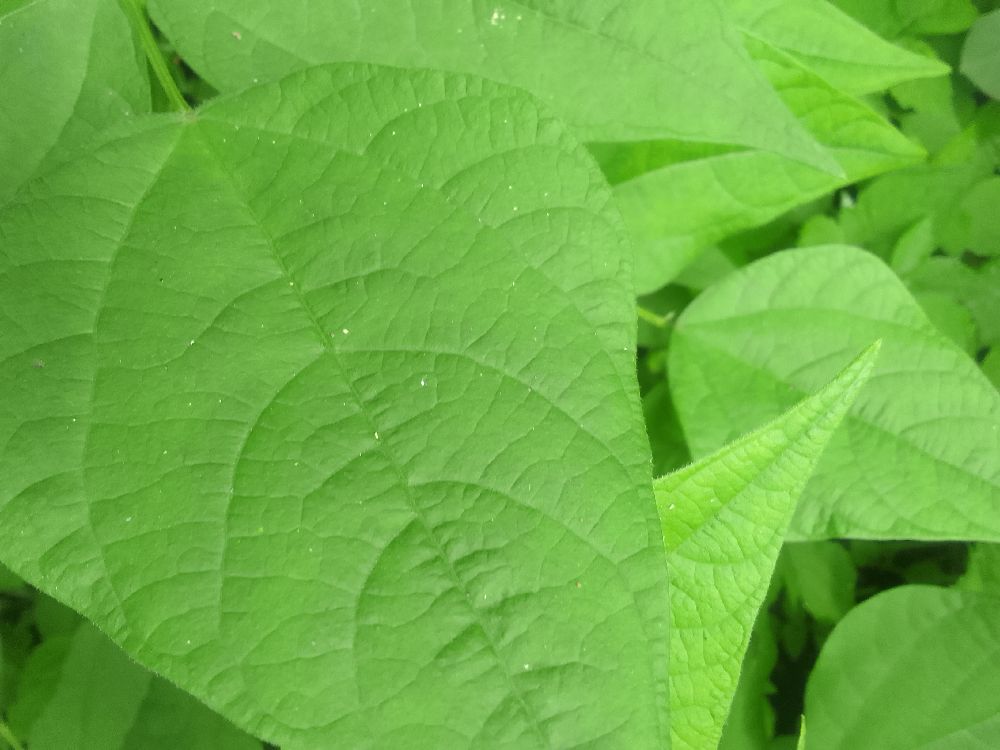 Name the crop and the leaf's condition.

common bean, healthy
